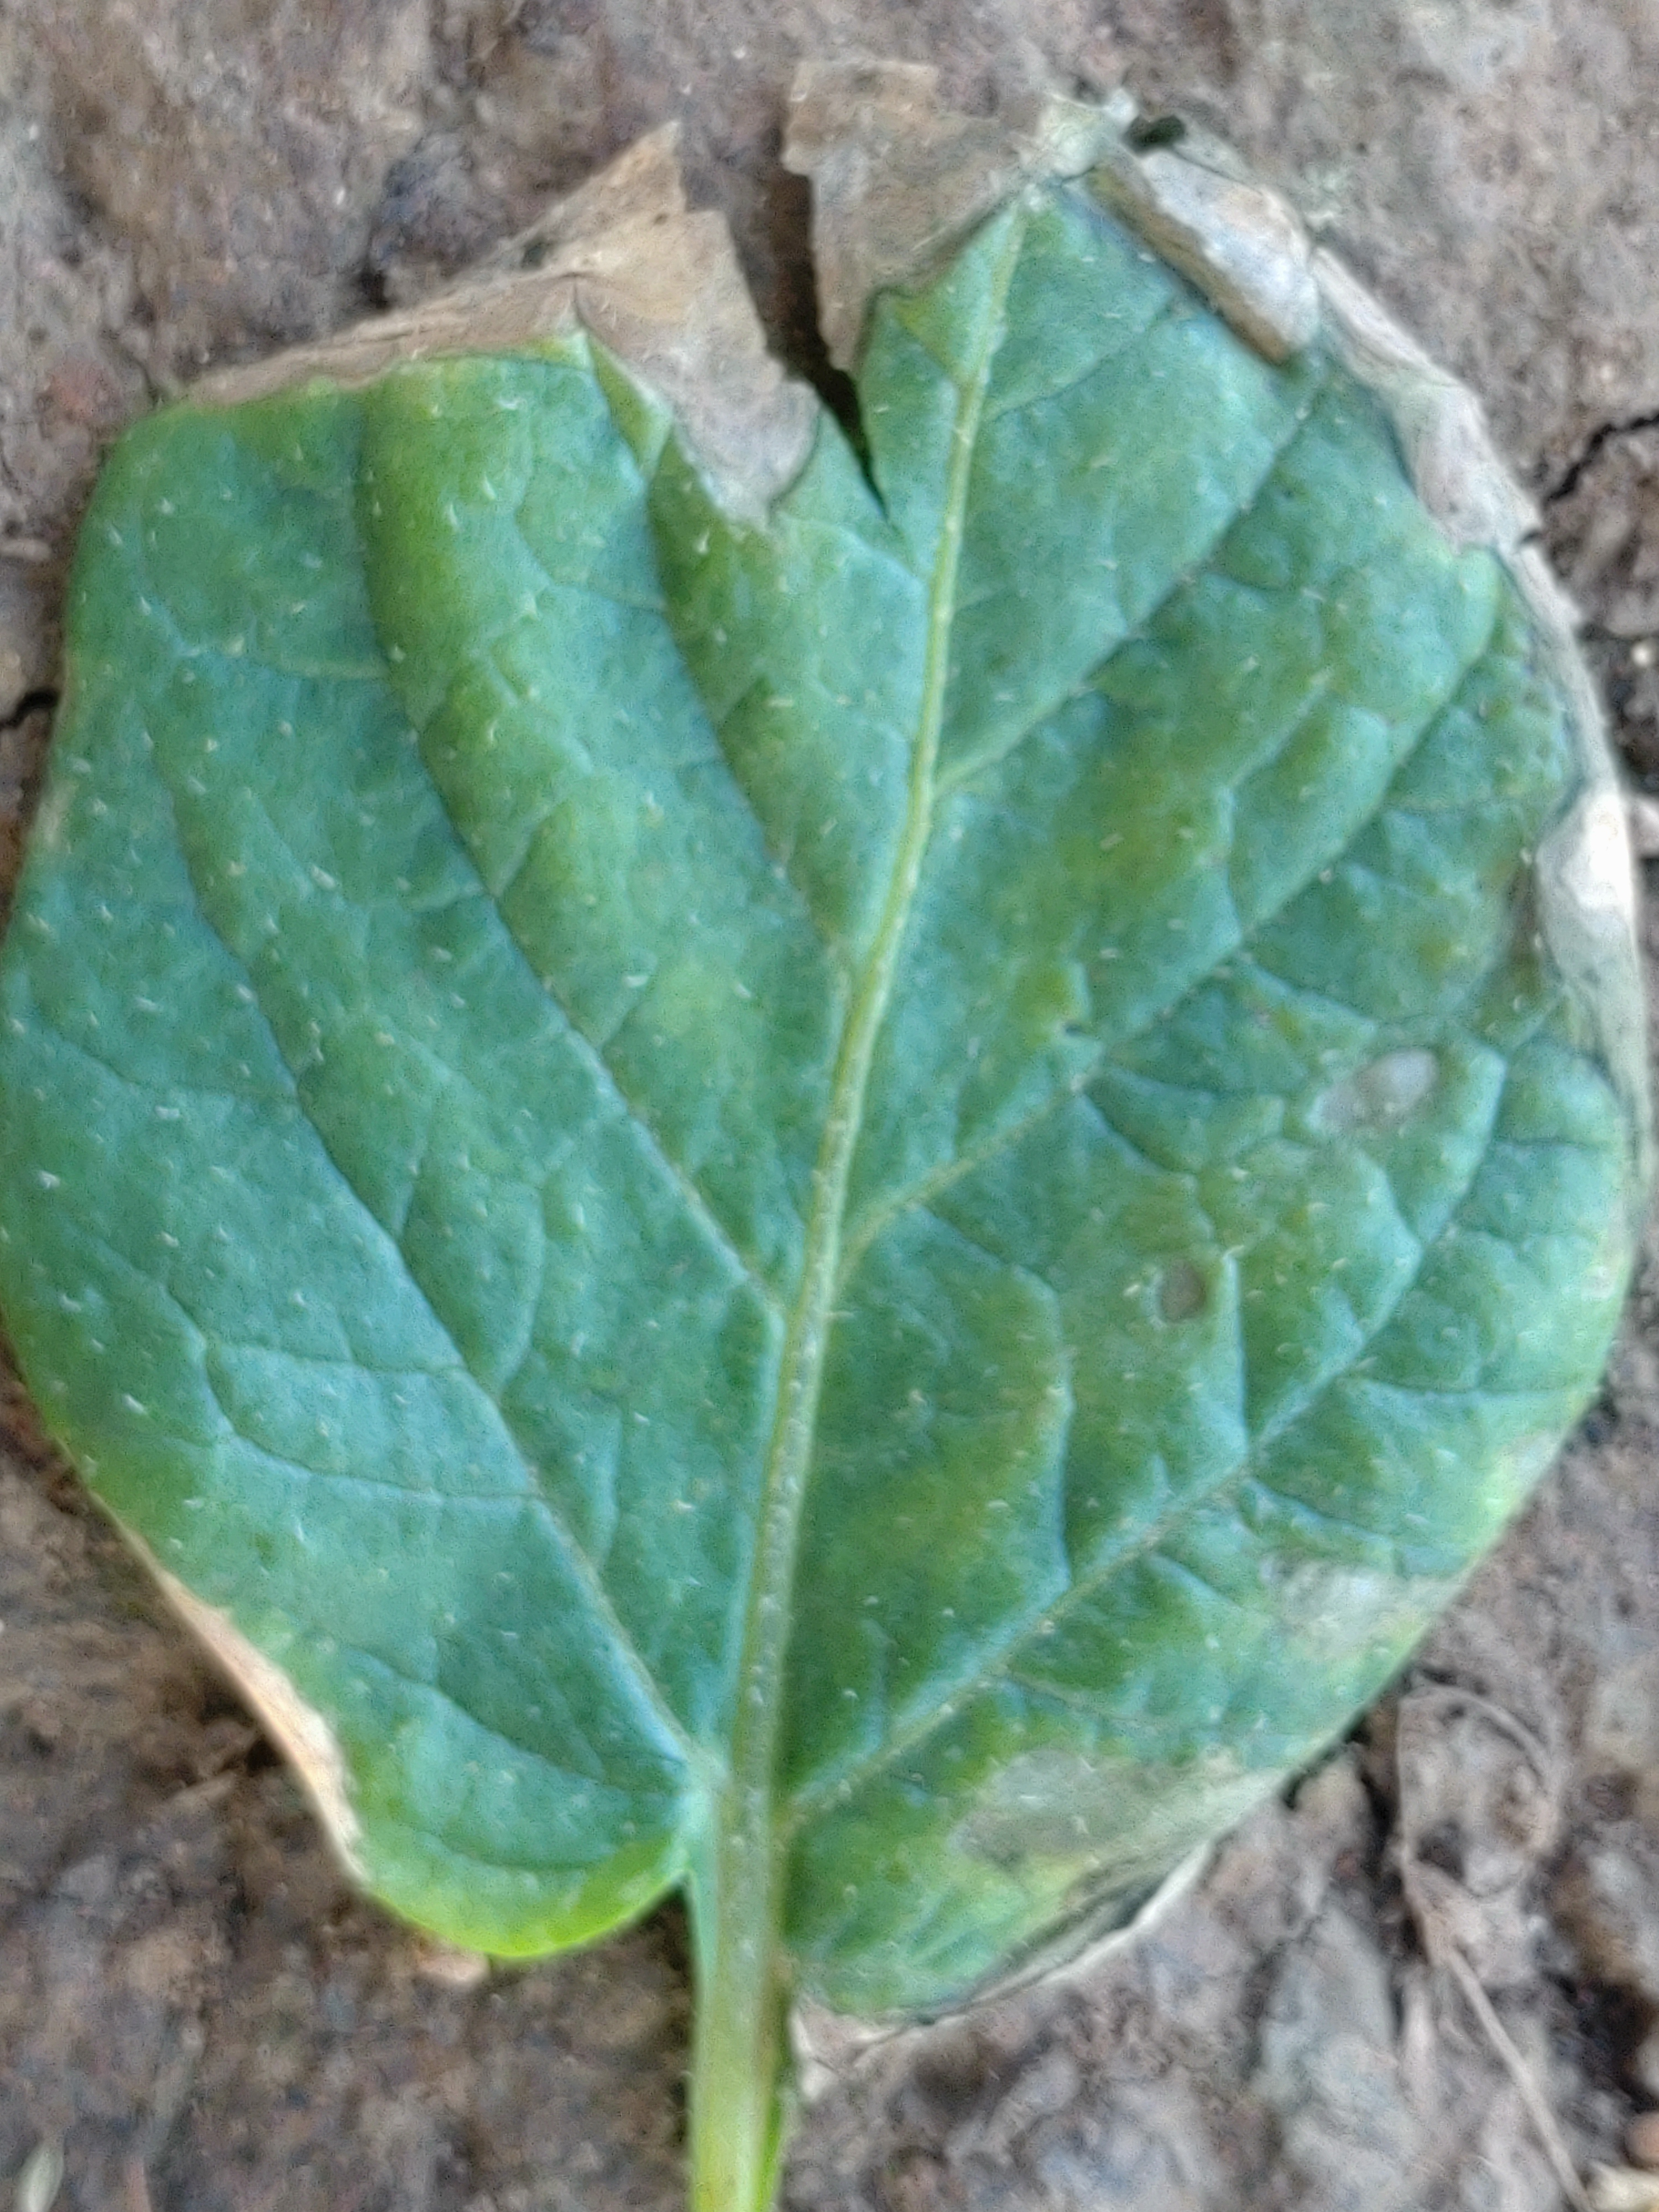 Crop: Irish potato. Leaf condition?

early blight
